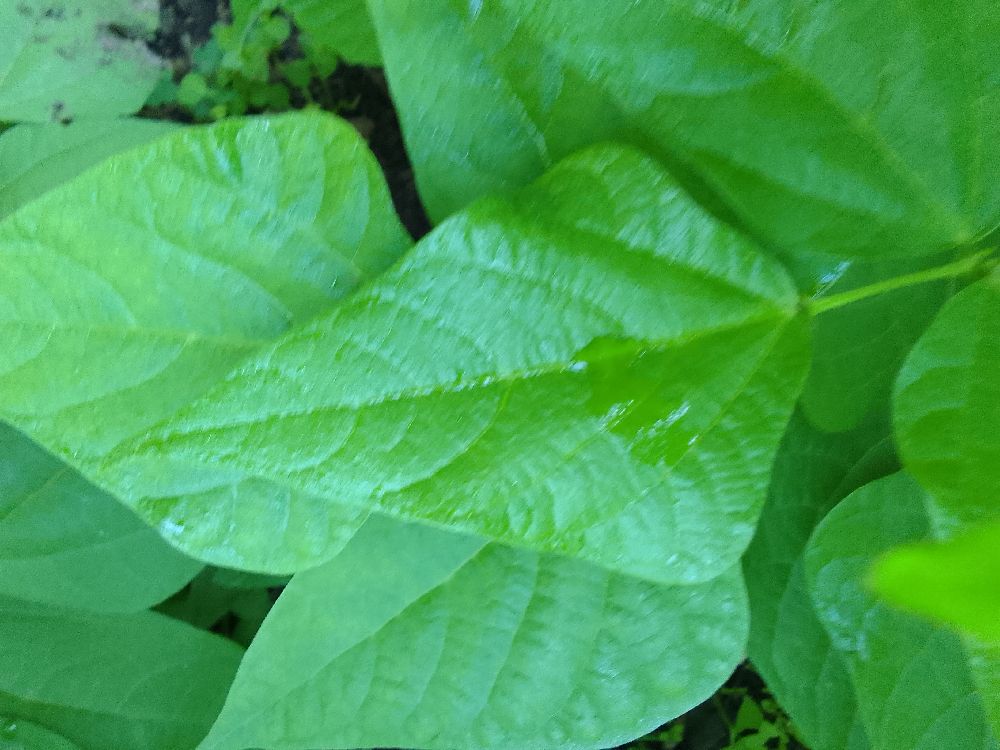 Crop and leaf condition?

common bean, healthy
